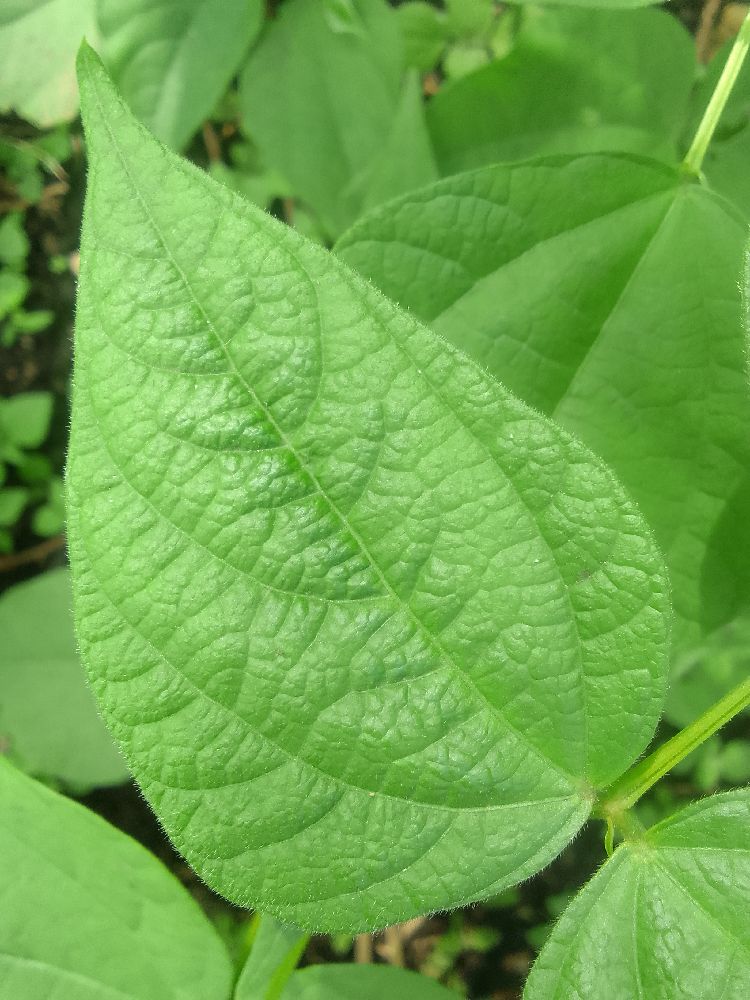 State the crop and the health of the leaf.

common bean, healthy
